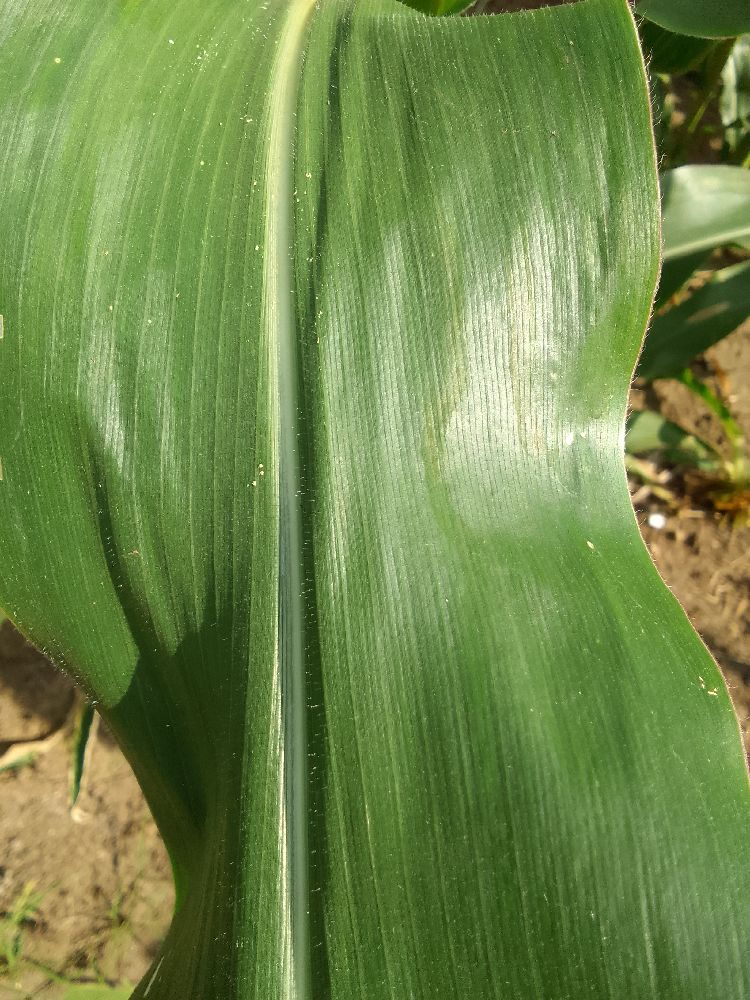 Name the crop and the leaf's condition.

maize, healthy
